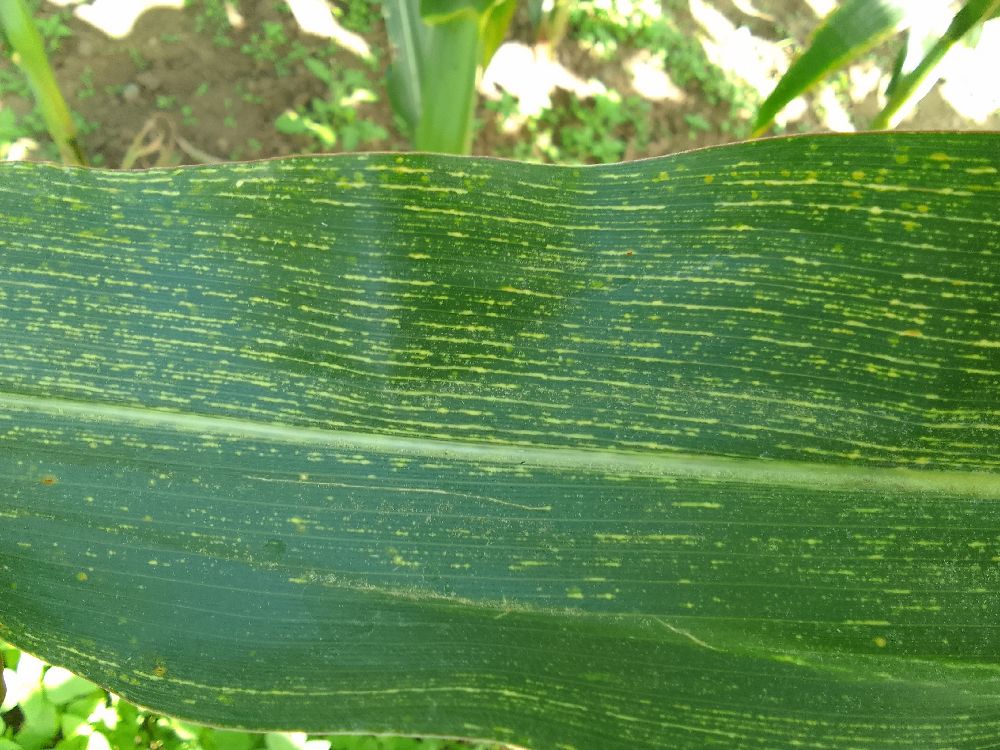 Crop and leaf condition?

maize, maize streak virus
